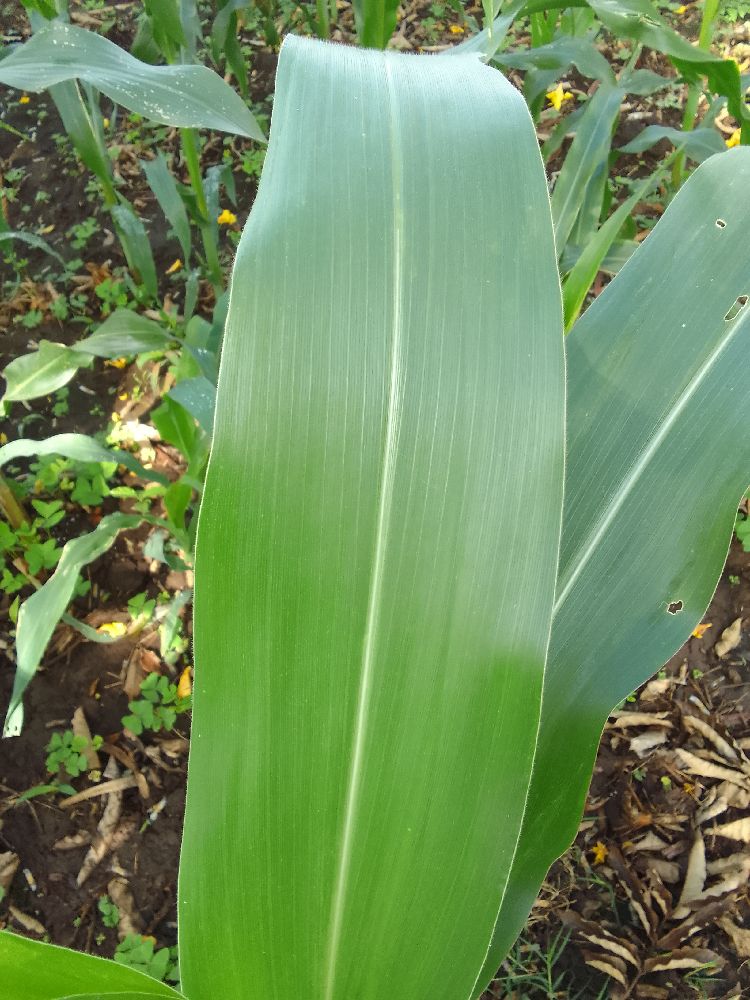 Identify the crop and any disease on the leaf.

maize, healthy
